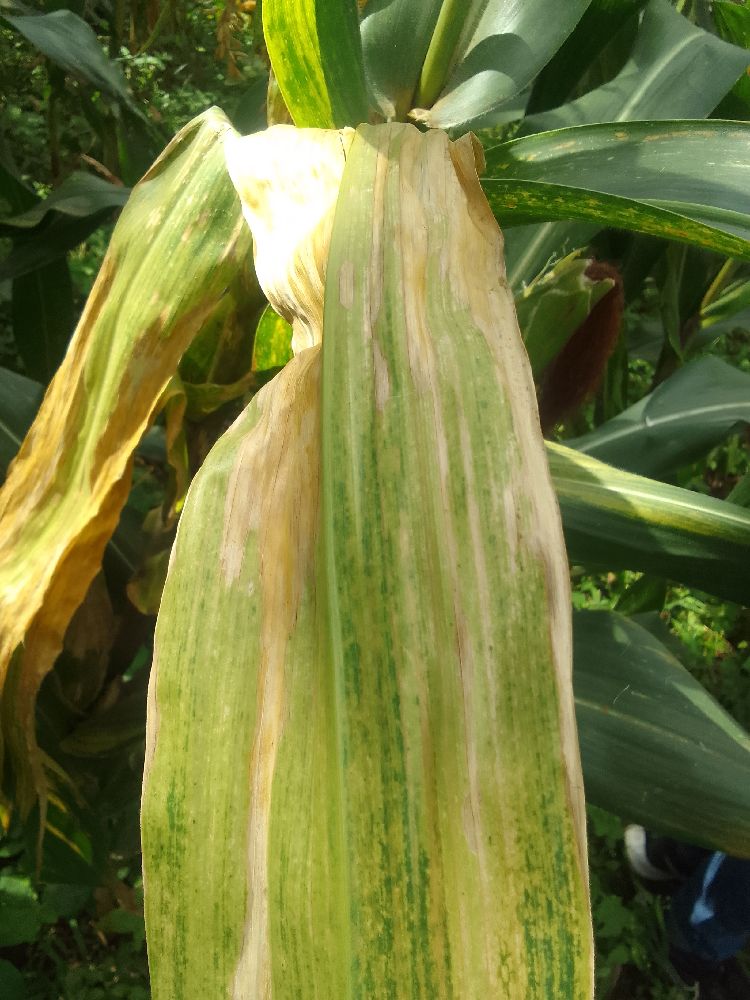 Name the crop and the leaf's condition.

maize, maize lethal necrosis
